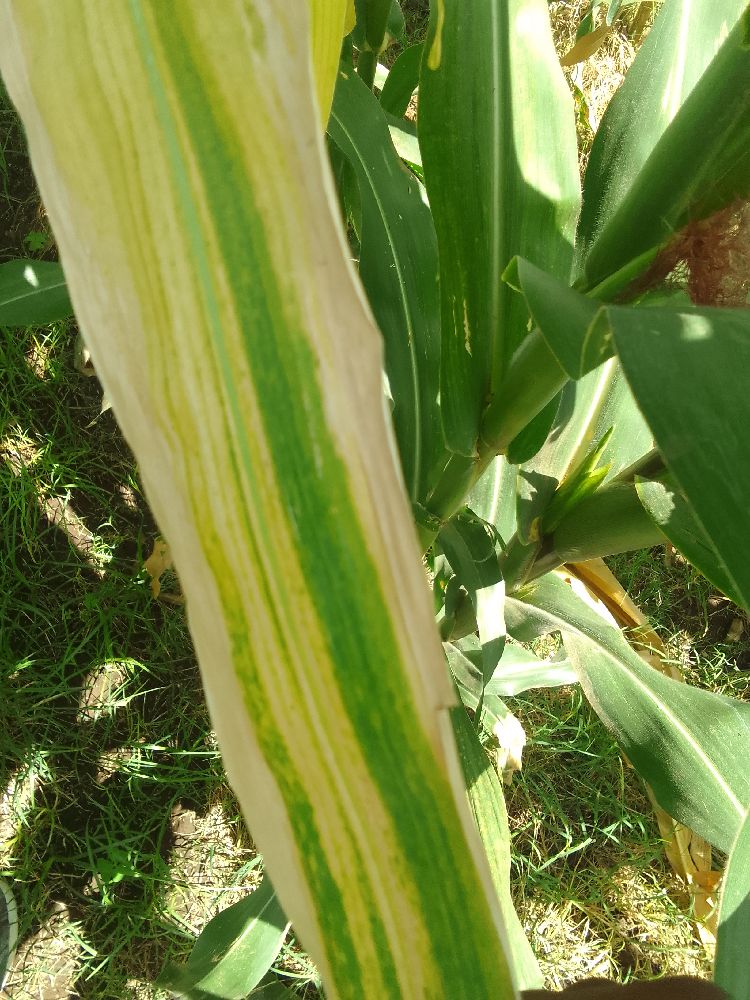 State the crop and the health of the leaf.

maize, maize lethal necrosis
